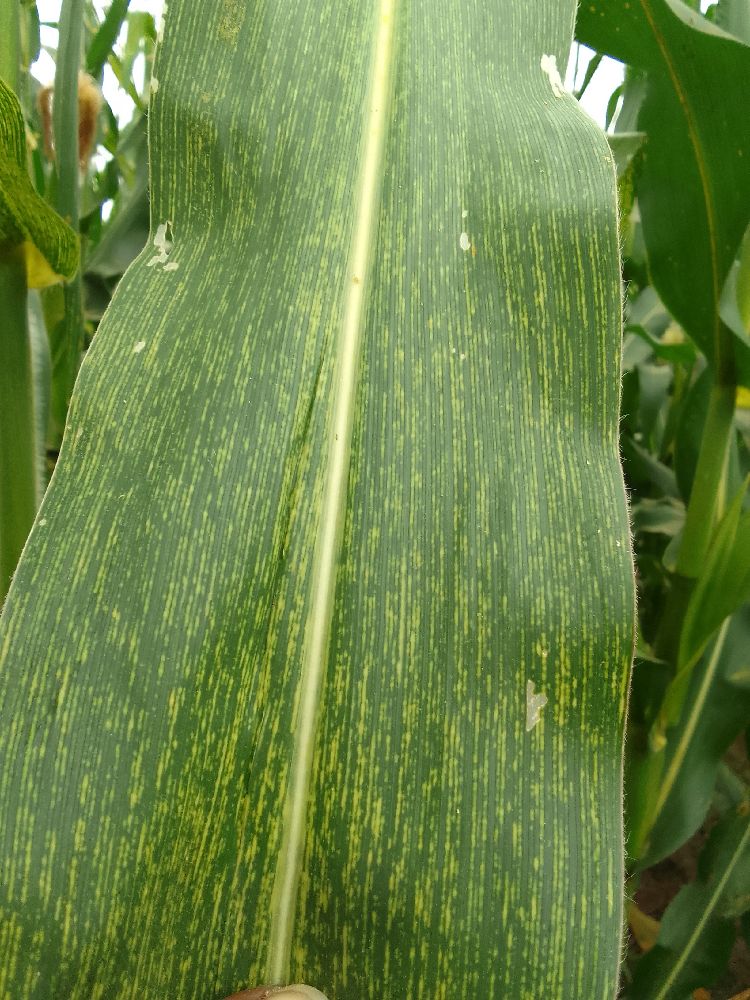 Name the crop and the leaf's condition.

maize, maize streak virus
